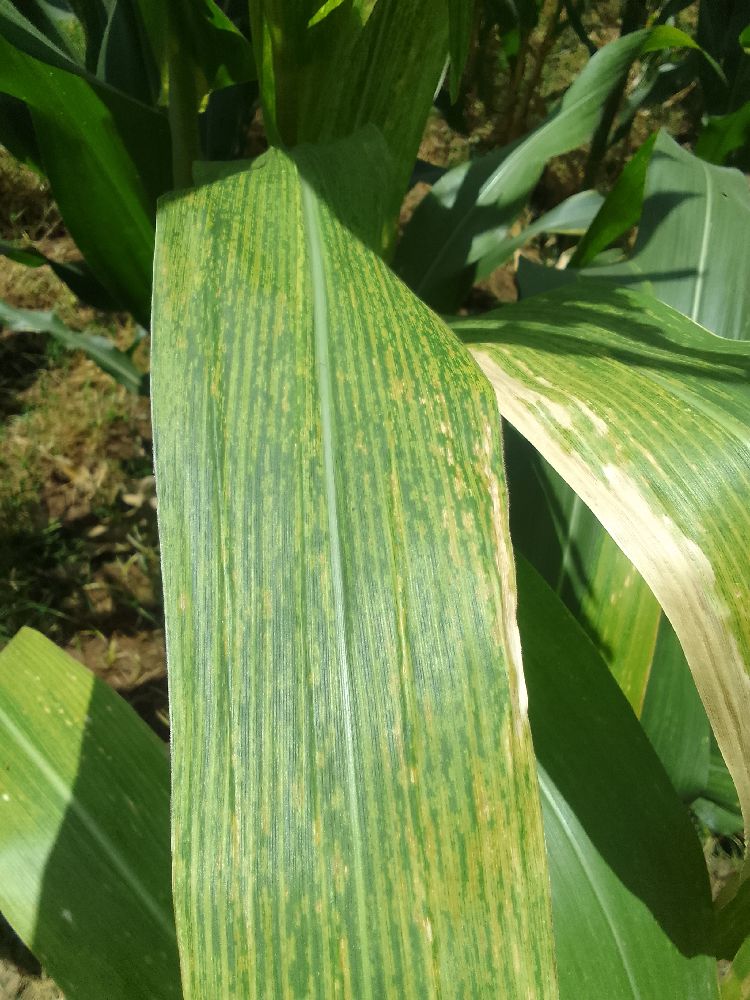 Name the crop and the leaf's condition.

maize, maize lethal necrosis
